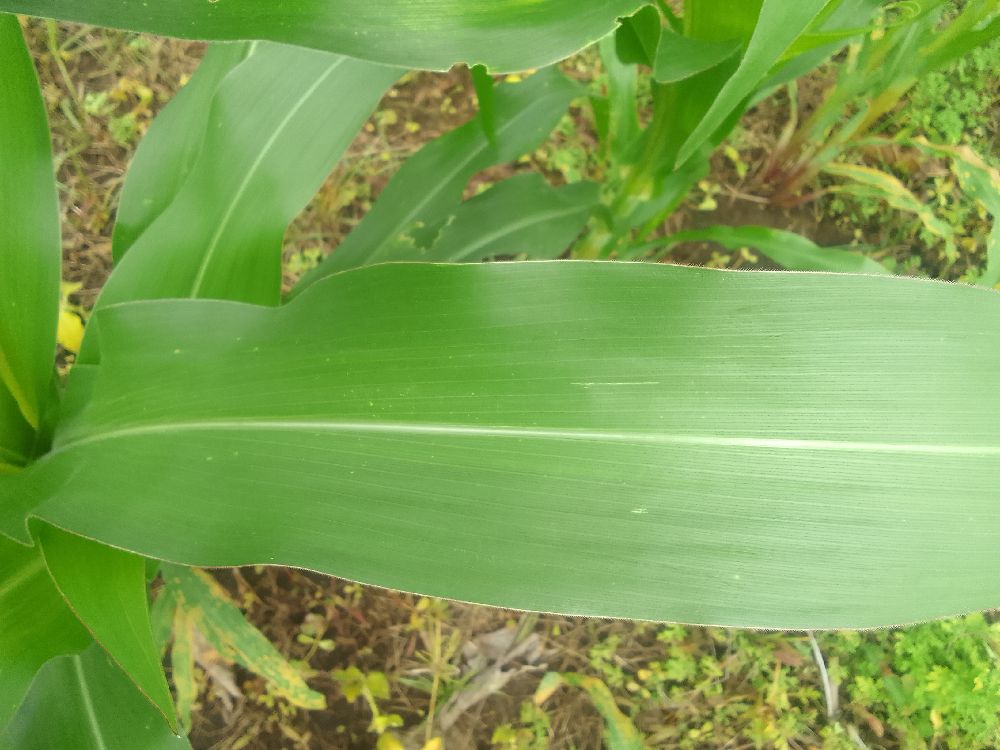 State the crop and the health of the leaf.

maize, healthy
